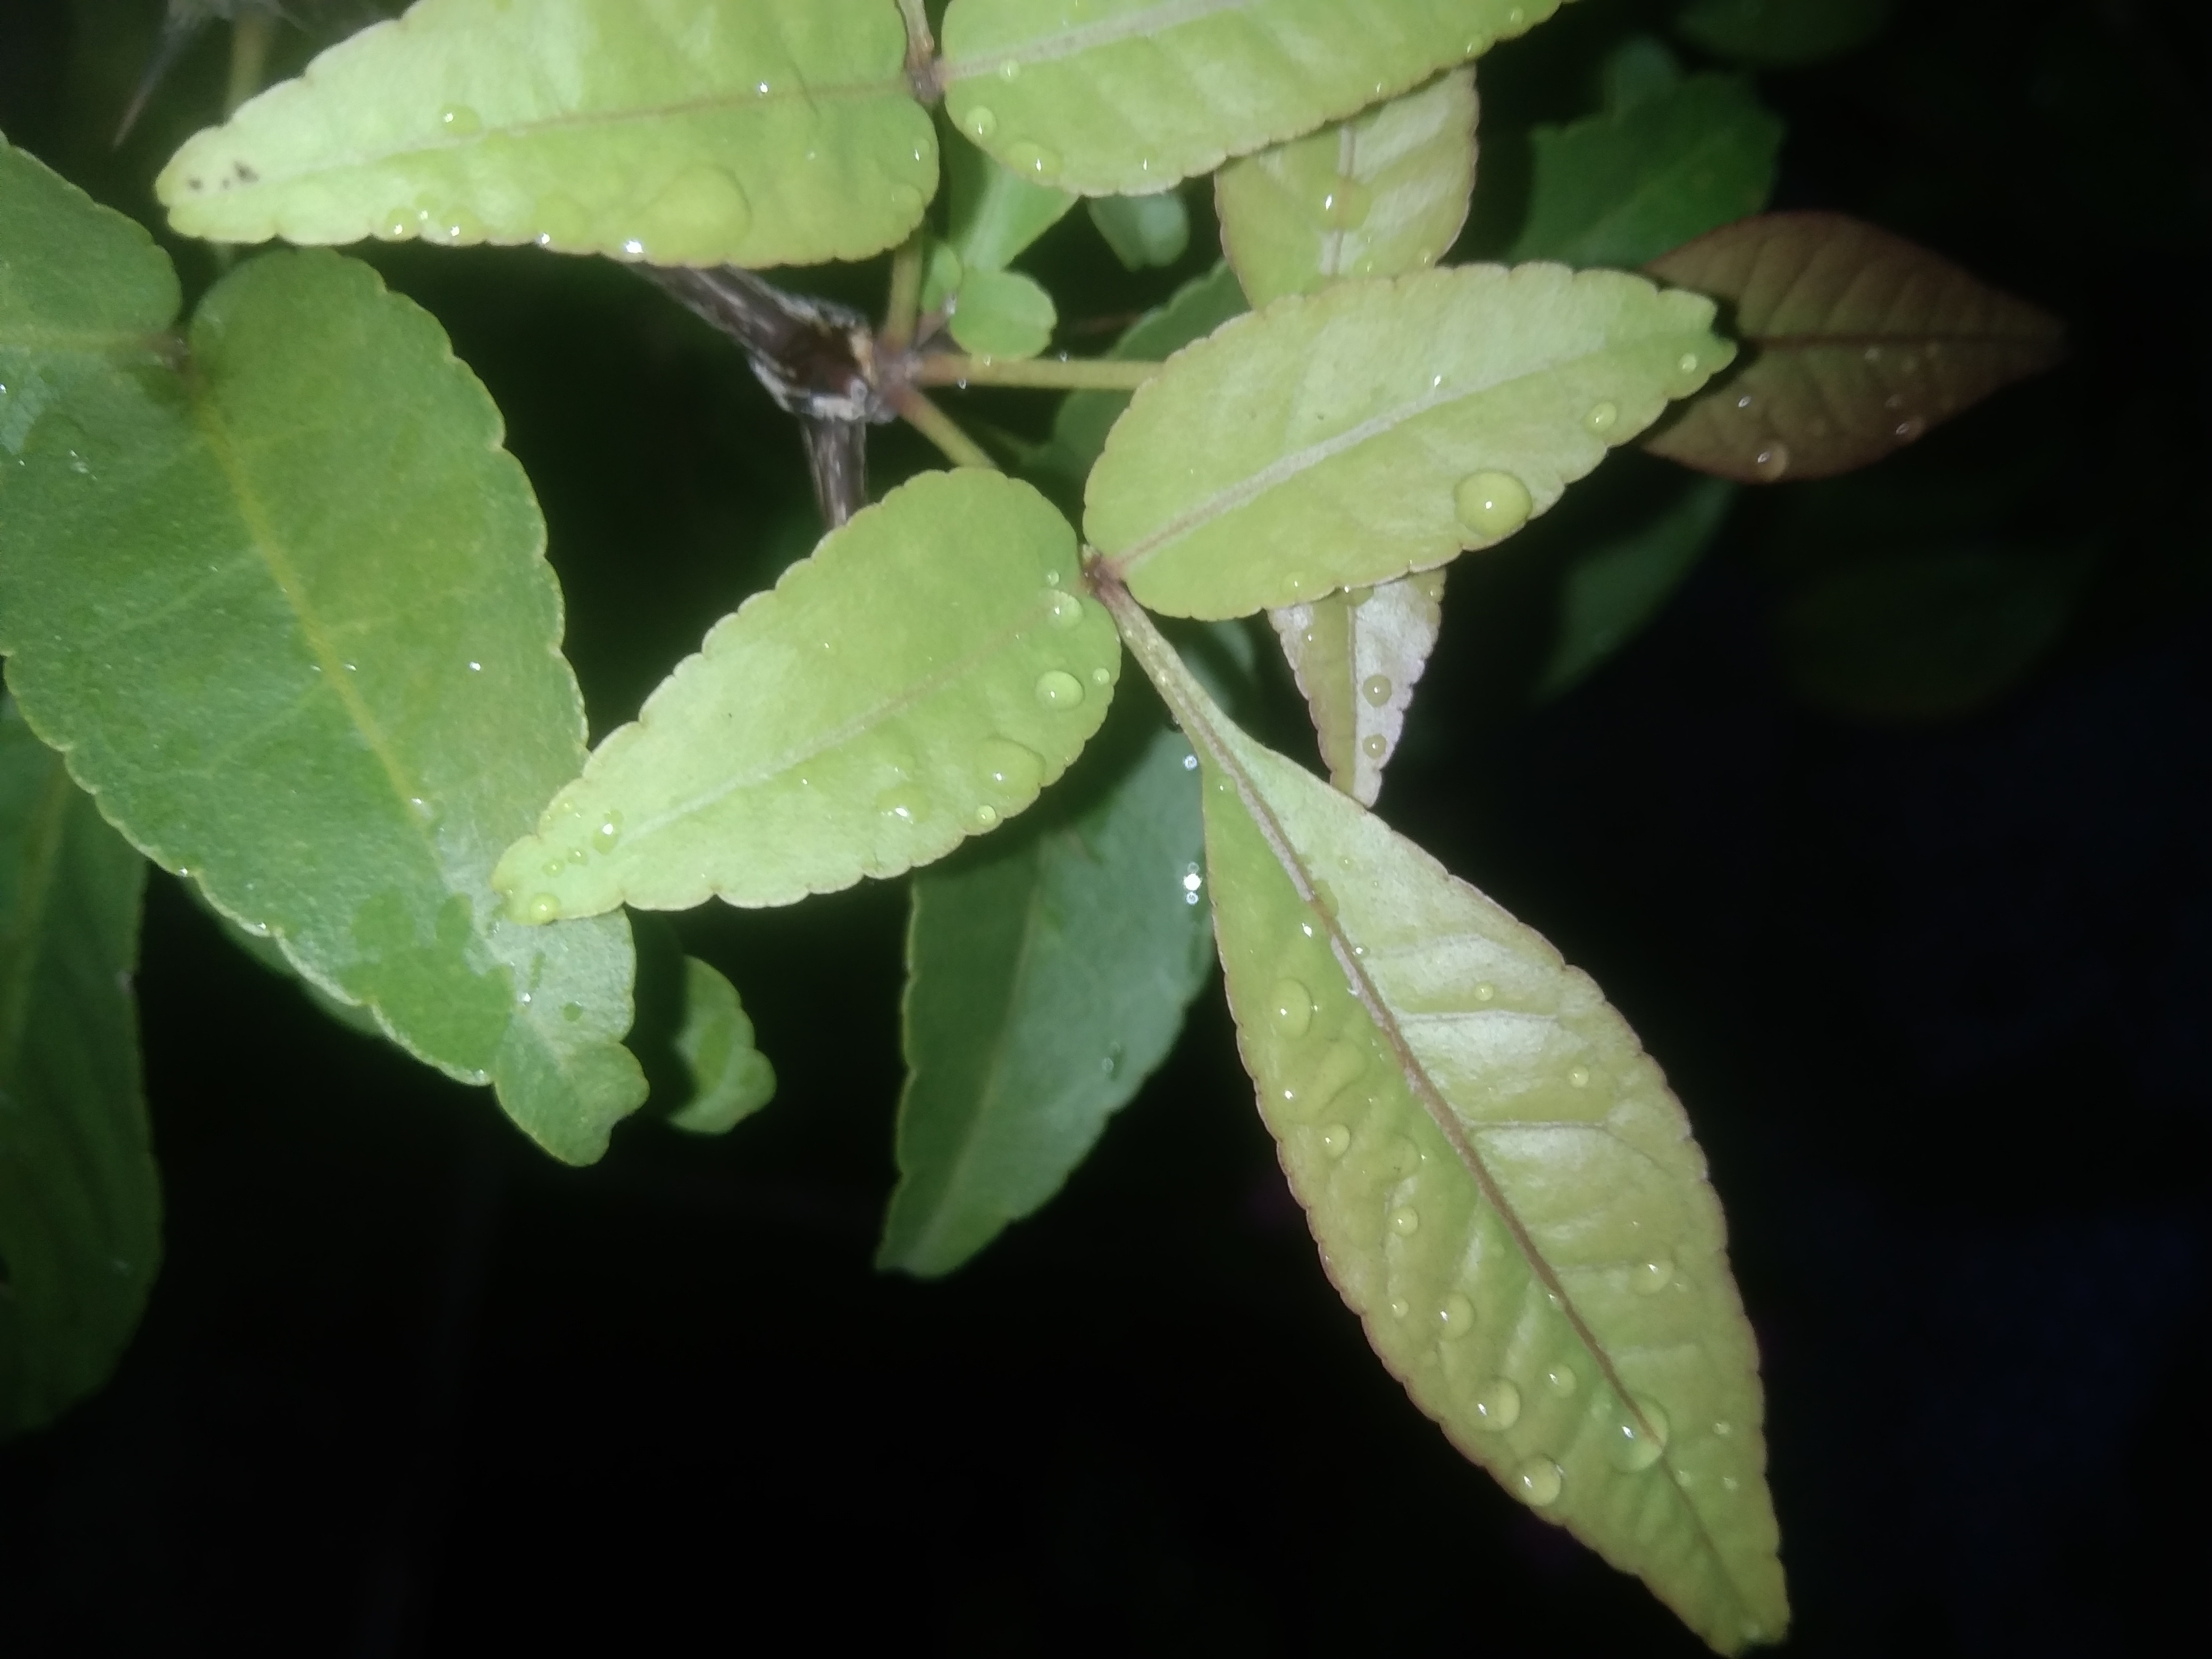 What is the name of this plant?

wood apple
